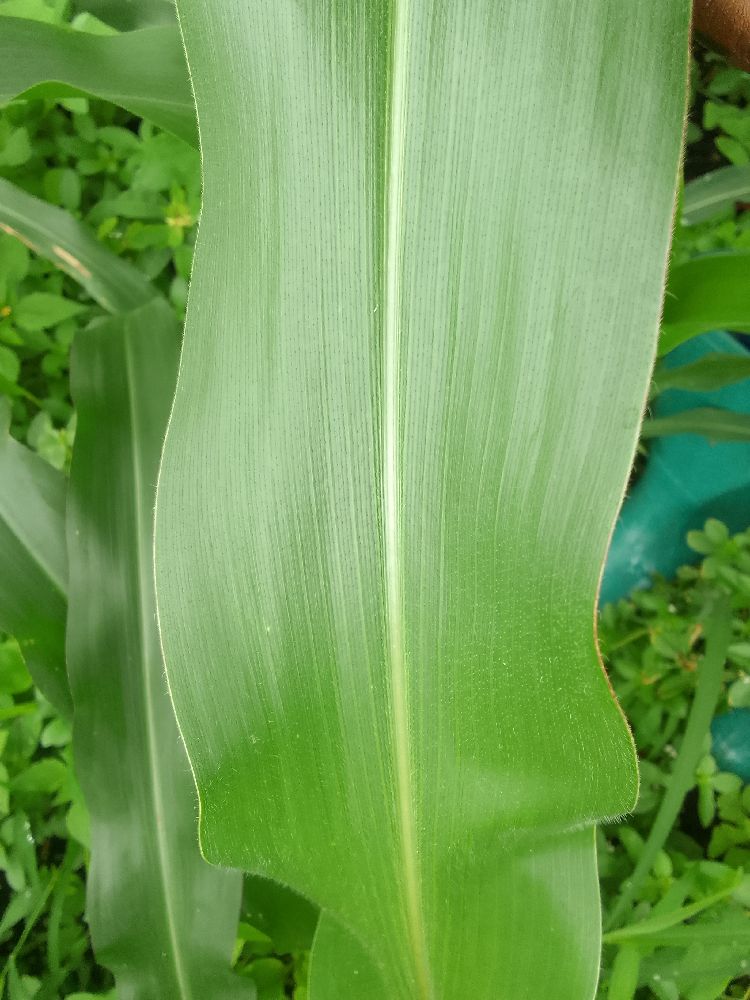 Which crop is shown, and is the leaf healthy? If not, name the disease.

maize, healthy
